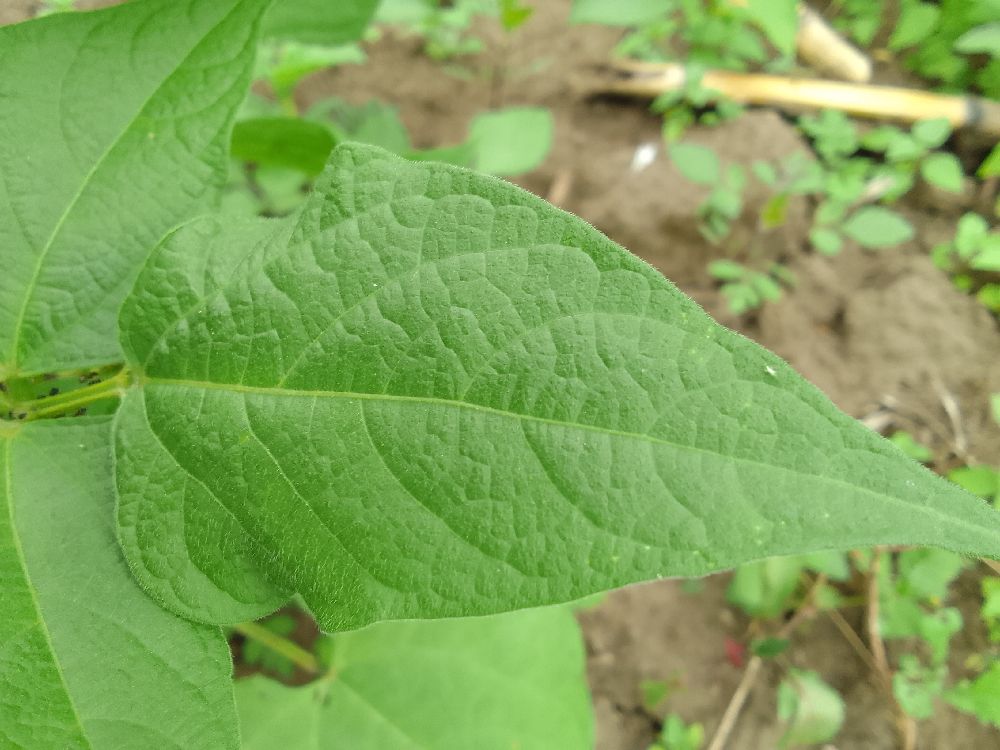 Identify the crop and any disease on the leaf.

common bean, healthy
